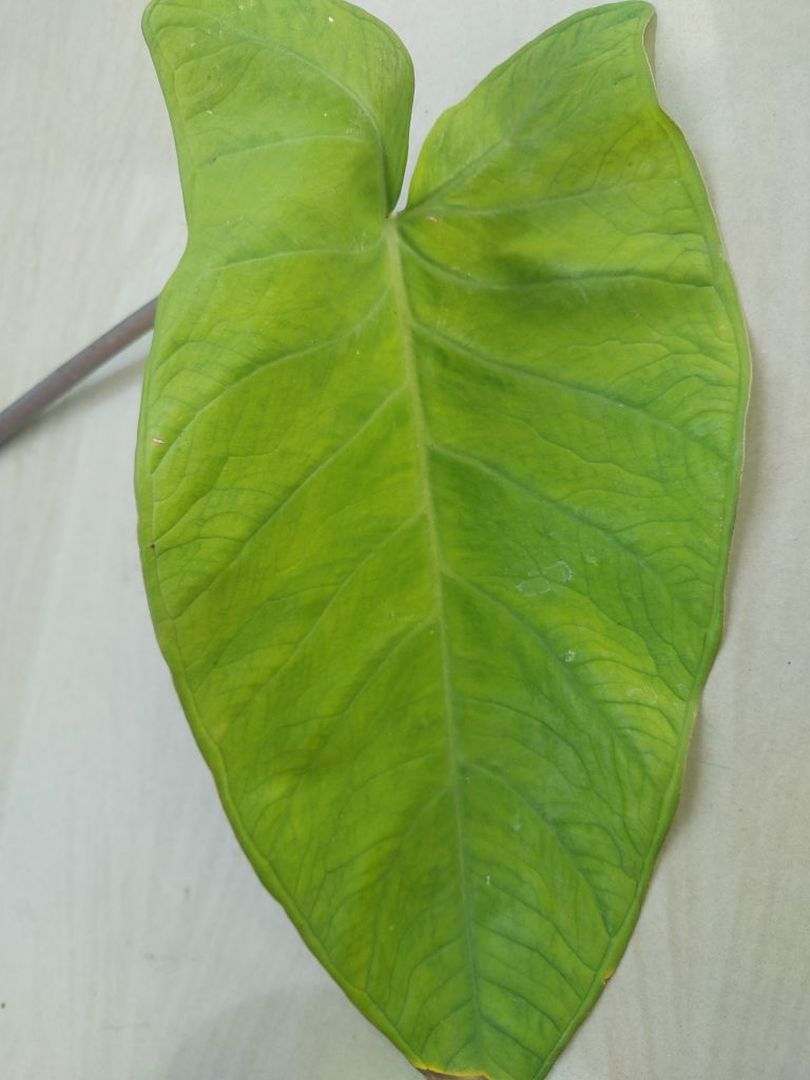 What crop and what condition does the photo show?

taro, mosaic
